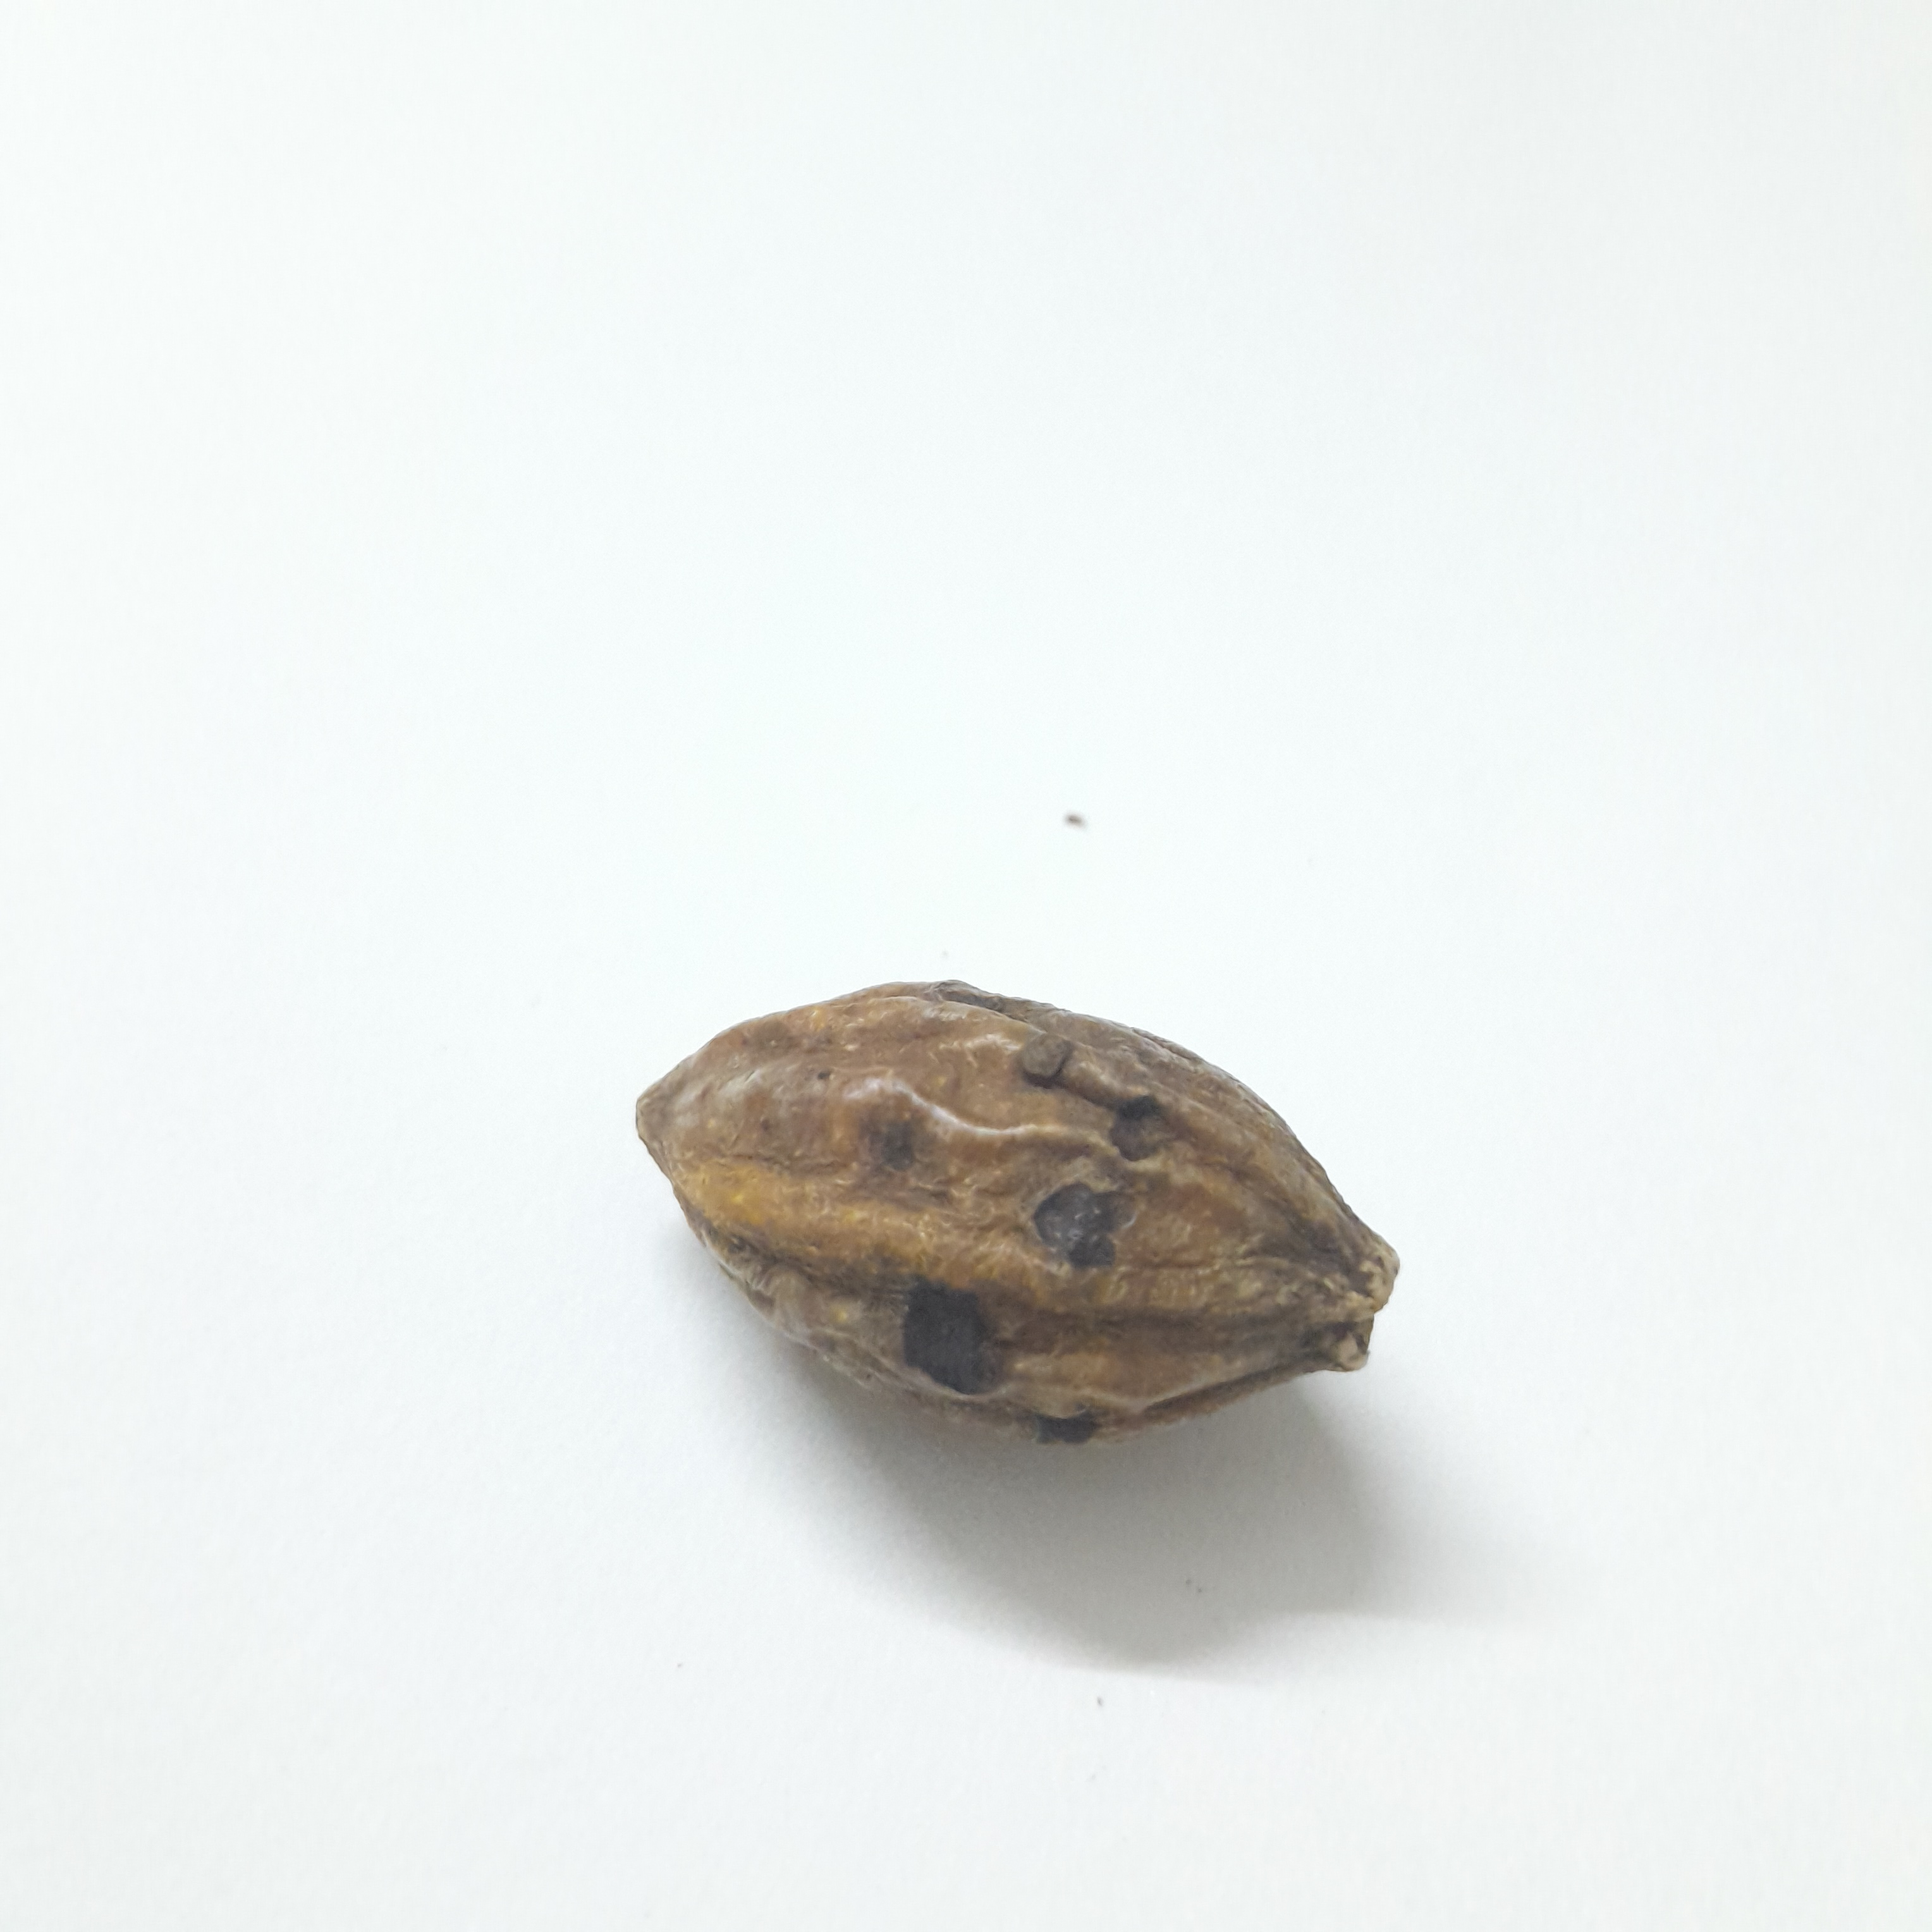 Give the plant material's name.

hirdaa
